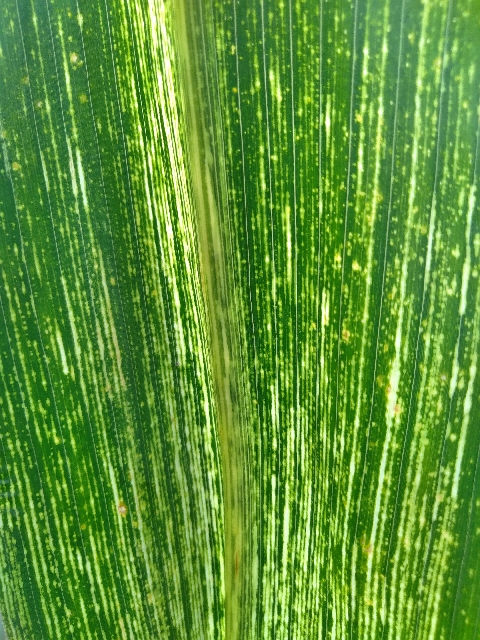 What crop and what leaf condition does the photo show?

maize, maize streak virus
